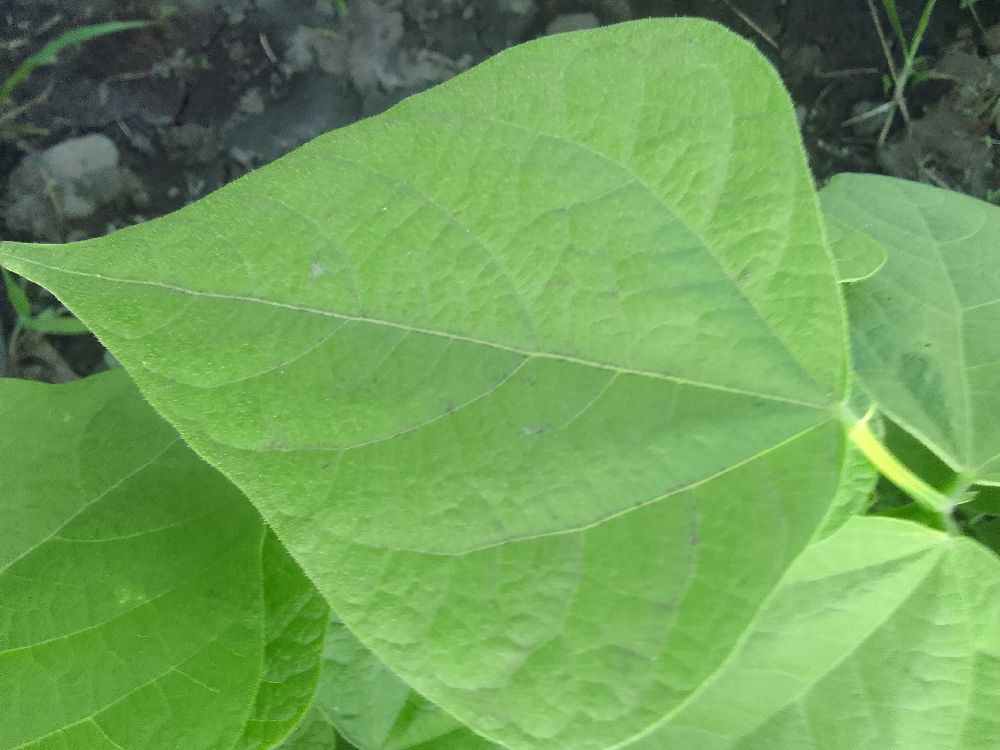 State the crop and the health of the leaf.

common bean, healthy
